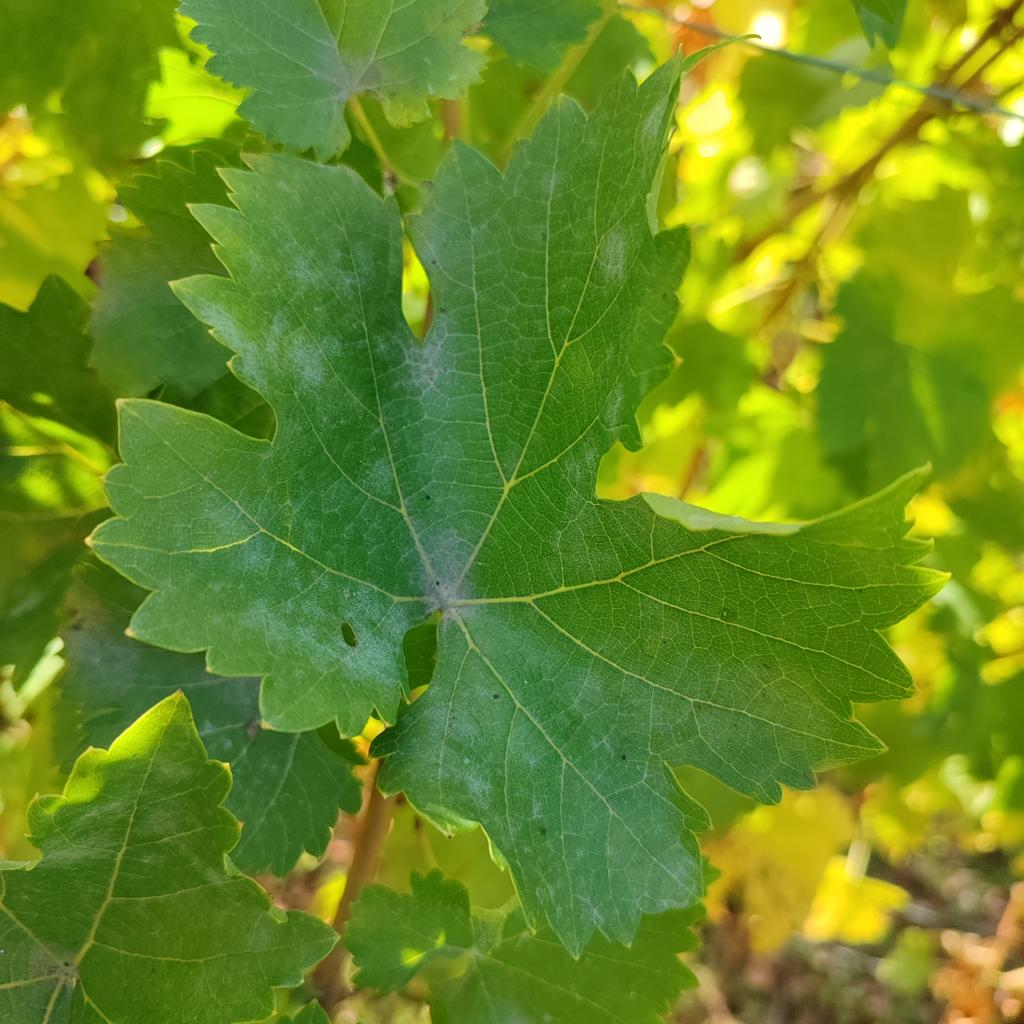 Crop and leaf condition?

grapevine, powdery mildew
